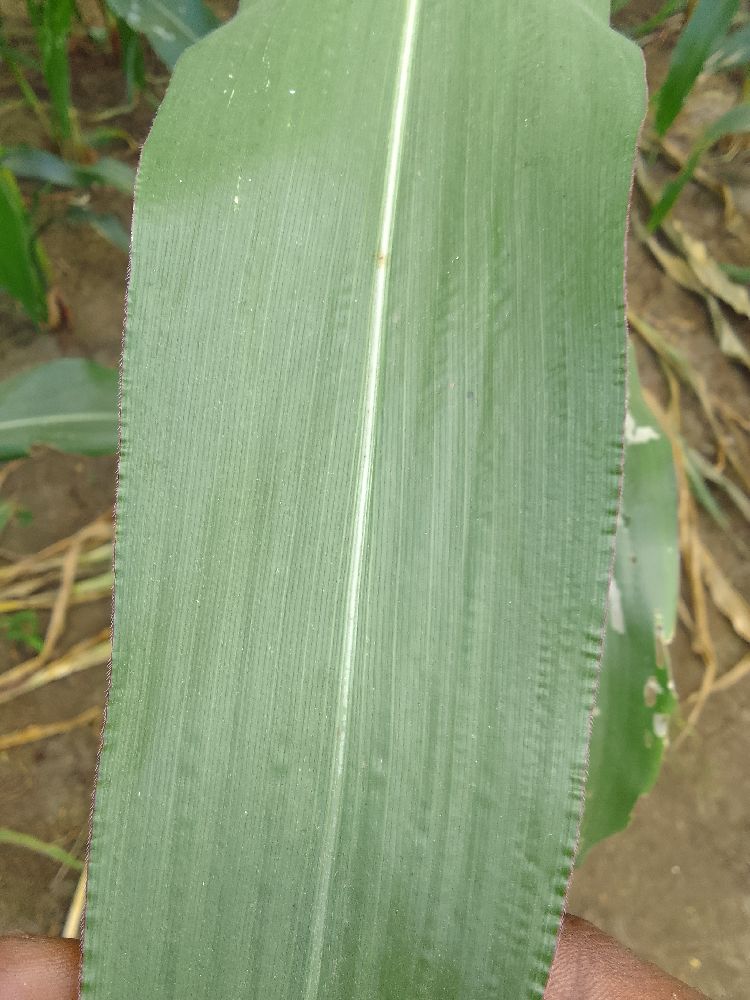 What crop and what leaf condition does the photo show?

maize, healthy
